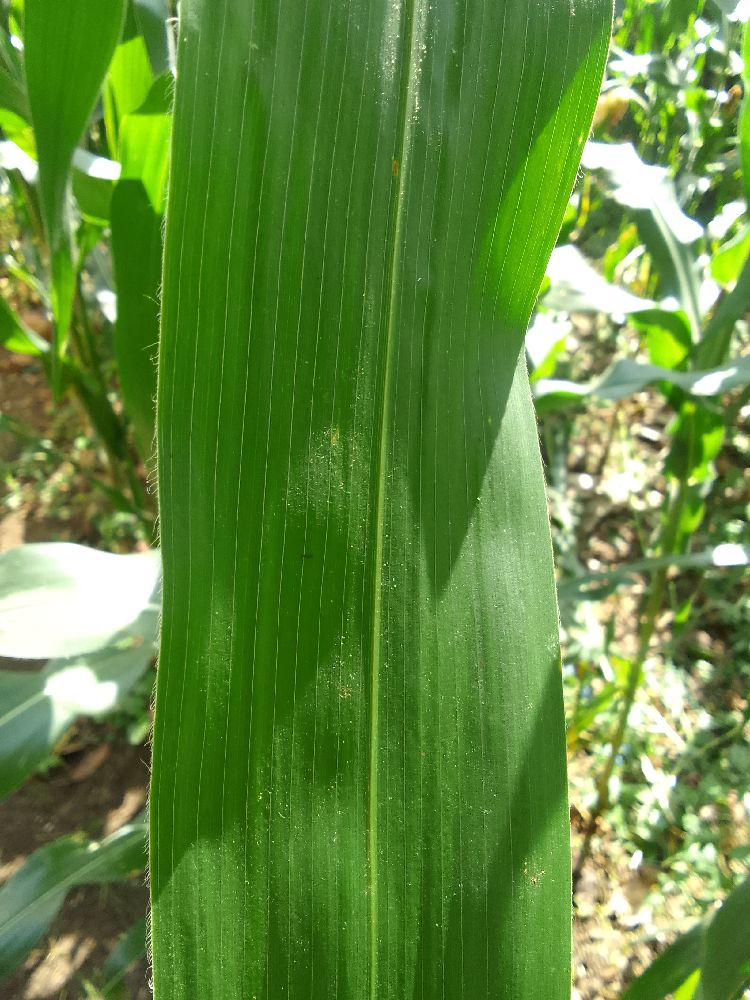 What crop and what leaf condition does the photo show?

maize, healthy
